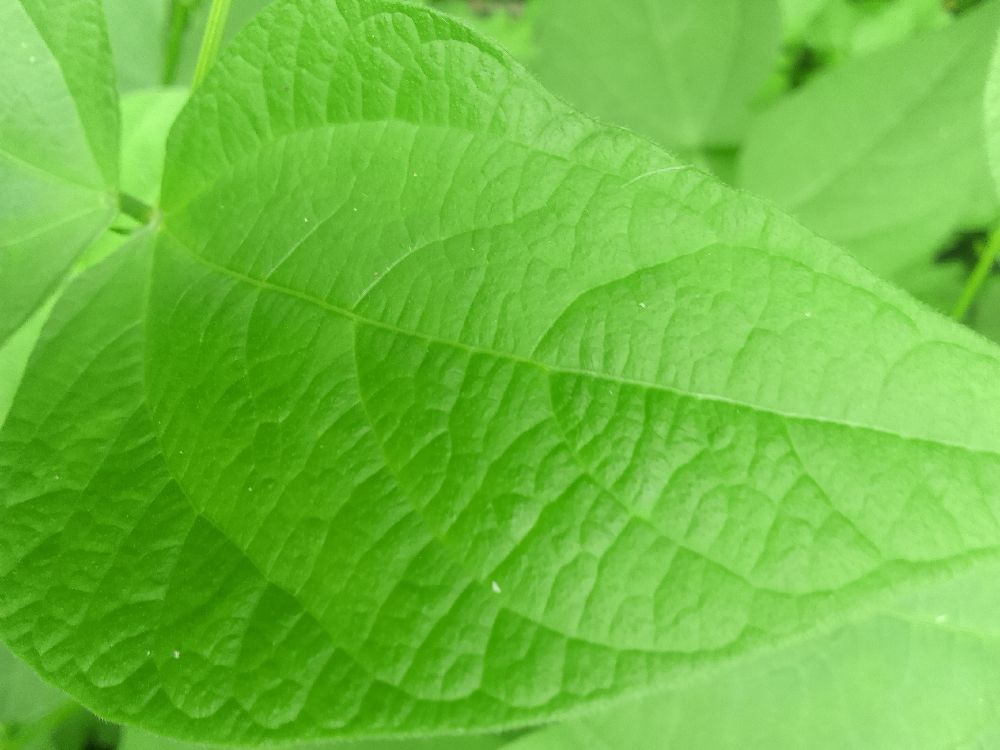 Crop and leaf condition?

common bean, healthy
